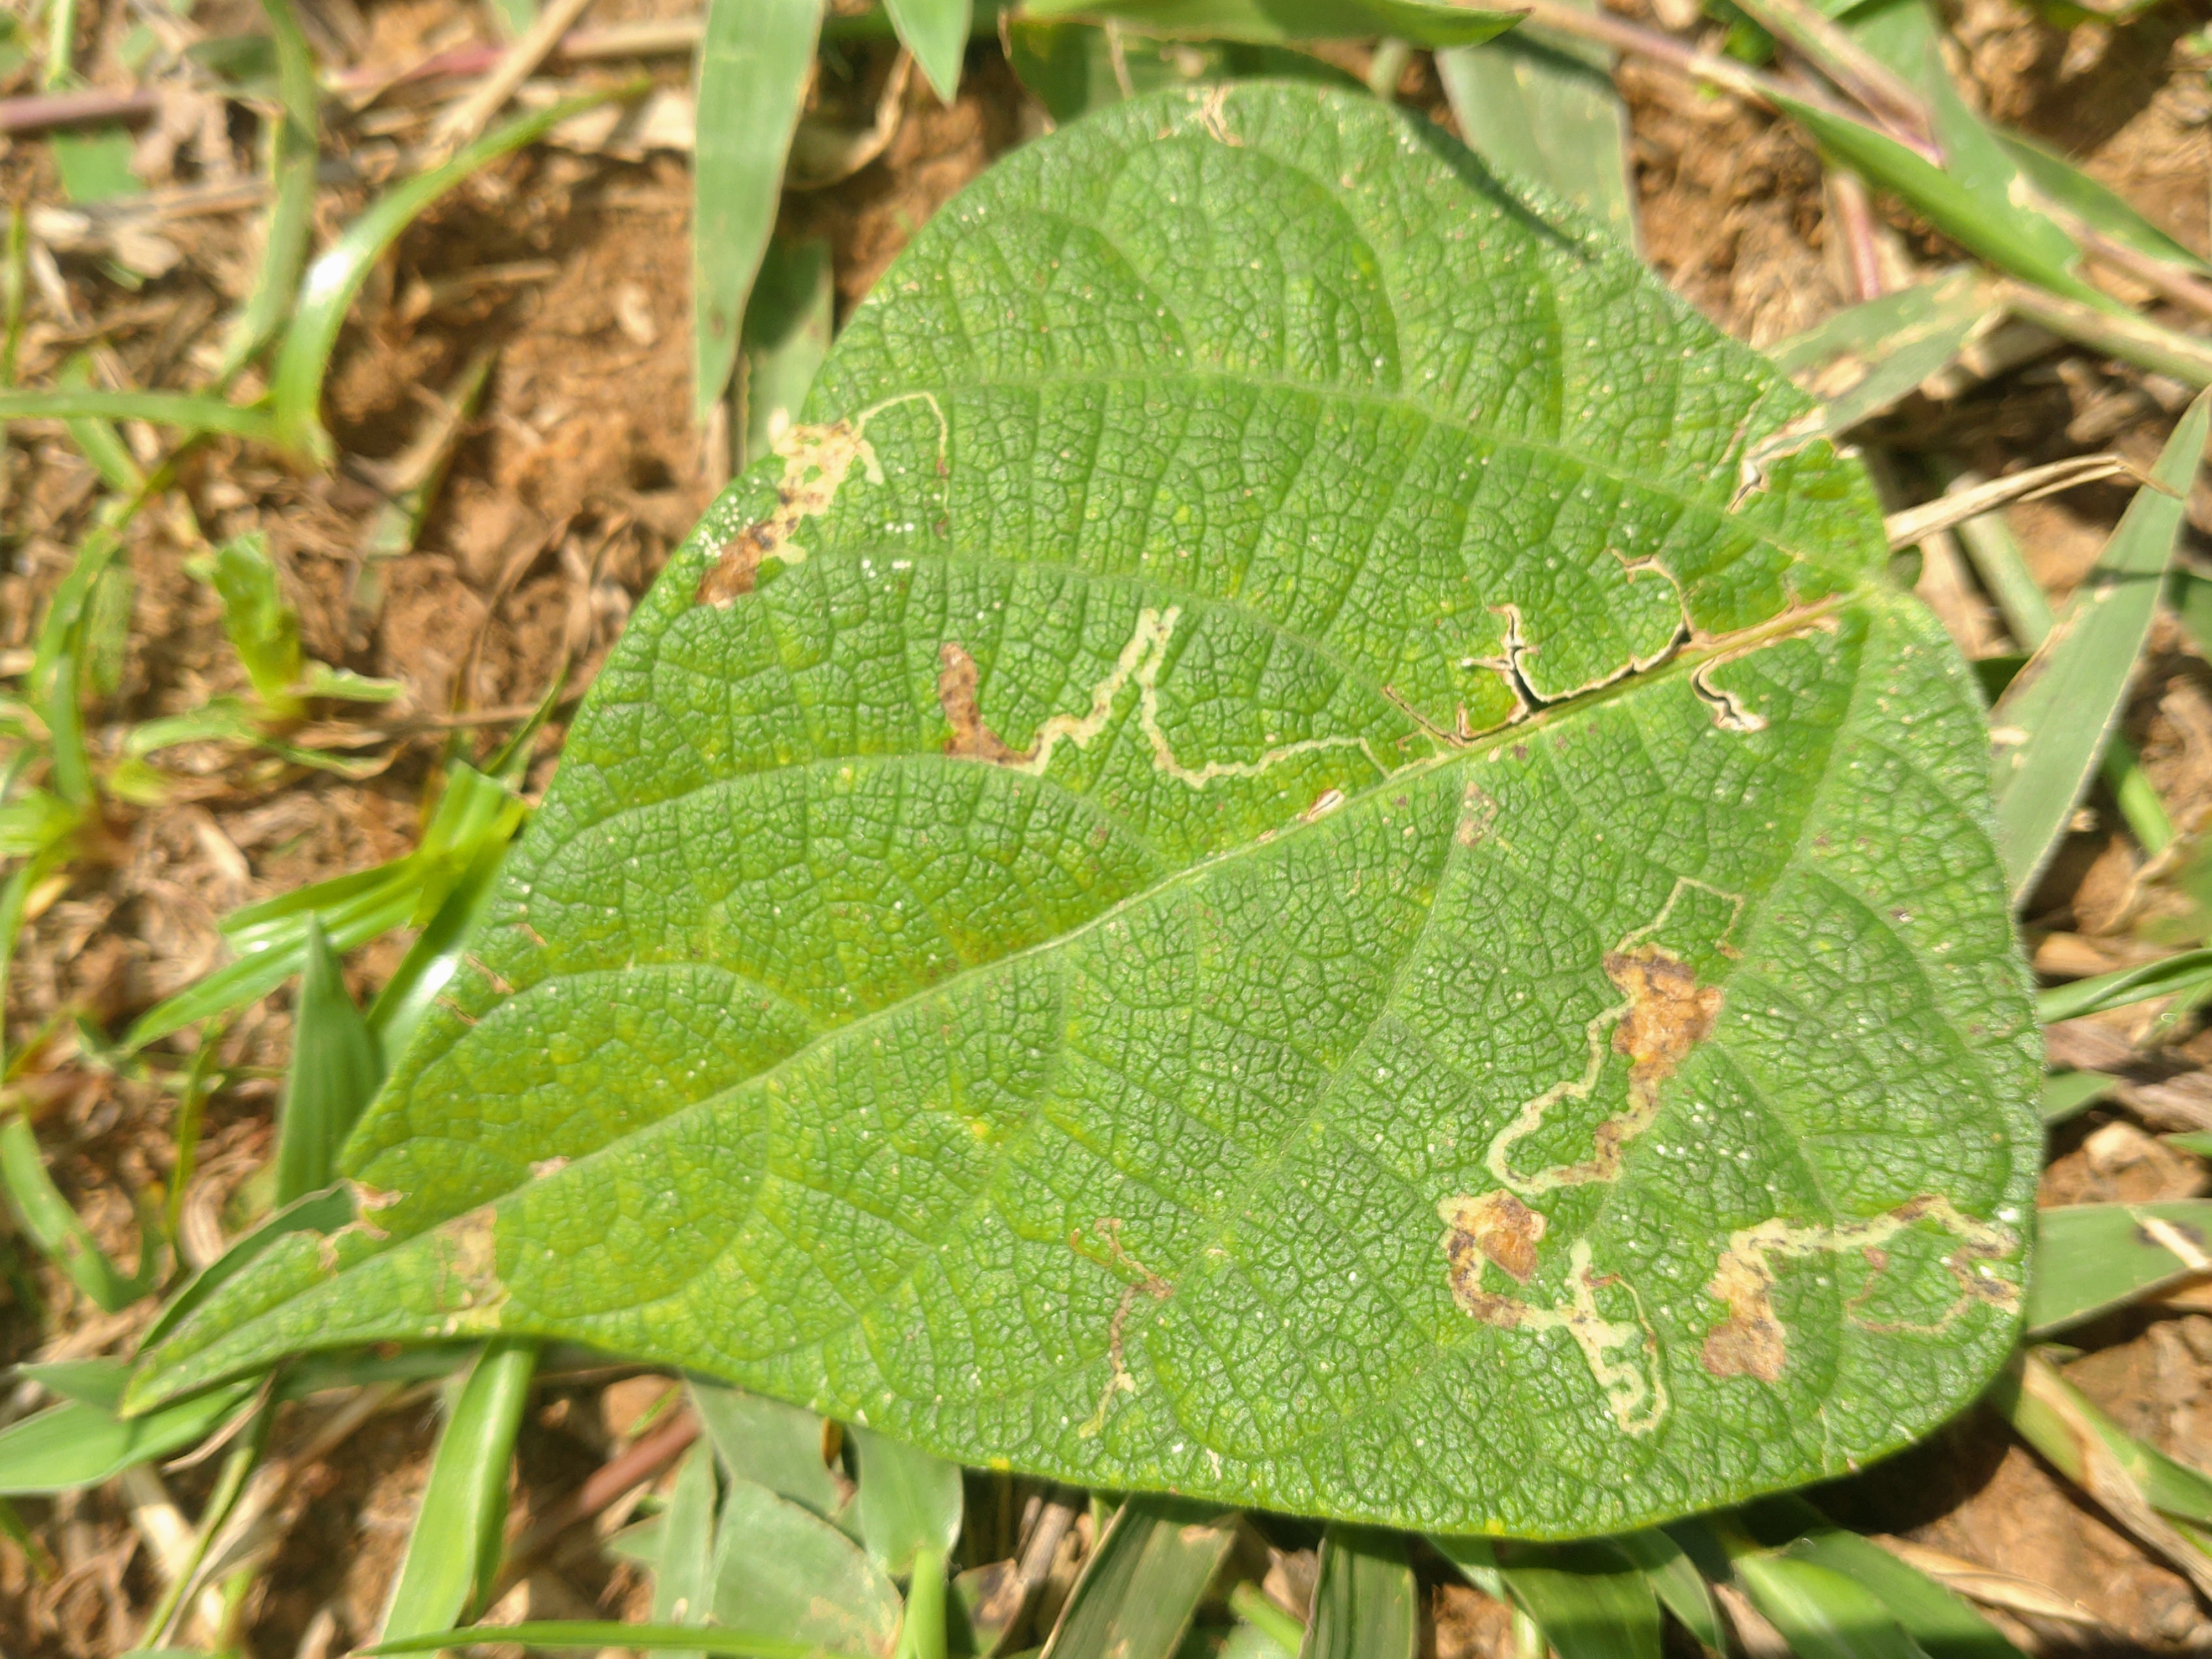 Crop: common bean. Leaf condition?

anthracnose
